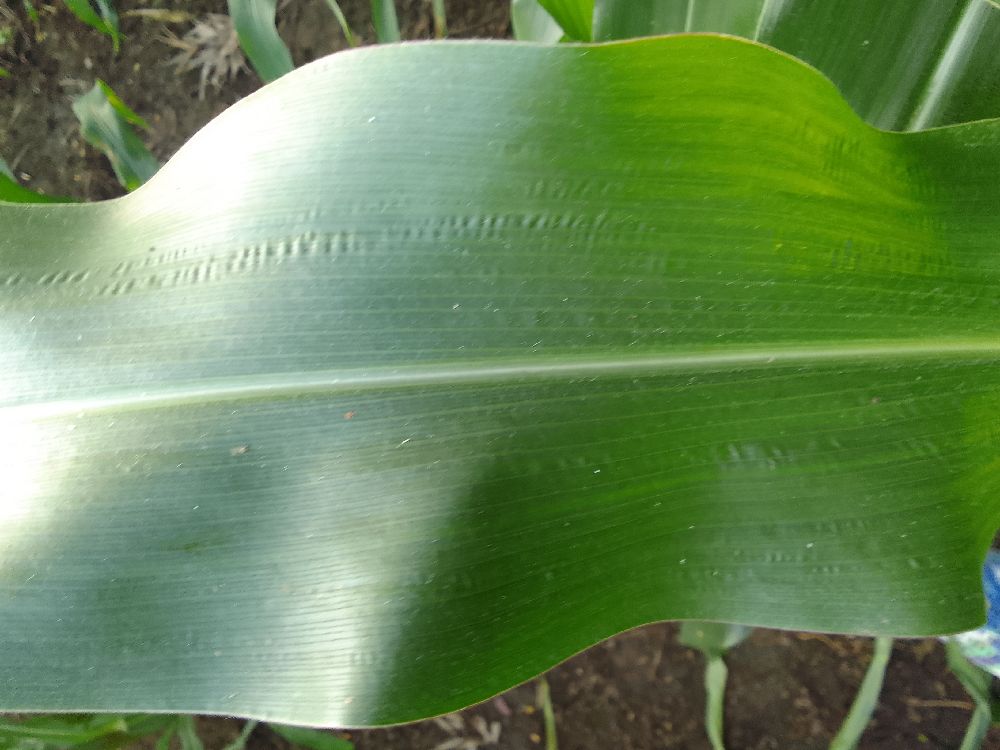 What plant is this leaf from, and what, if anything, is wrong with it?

maize, healthy
